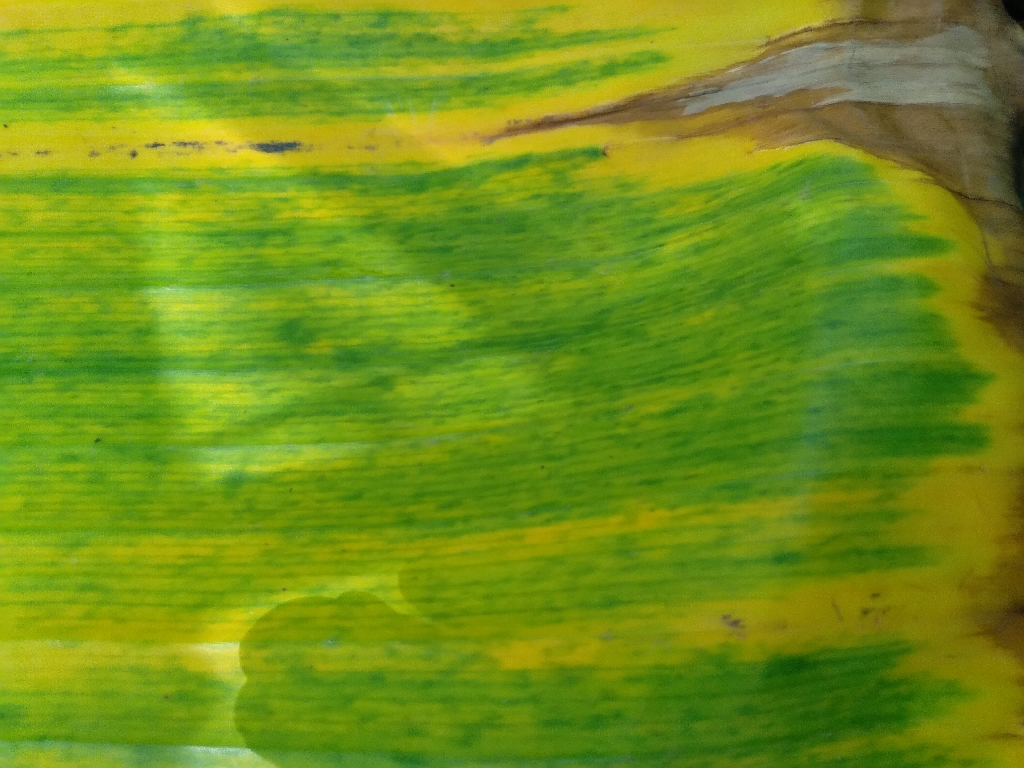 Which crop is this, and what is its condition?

banana, fusarium wilt race 1
